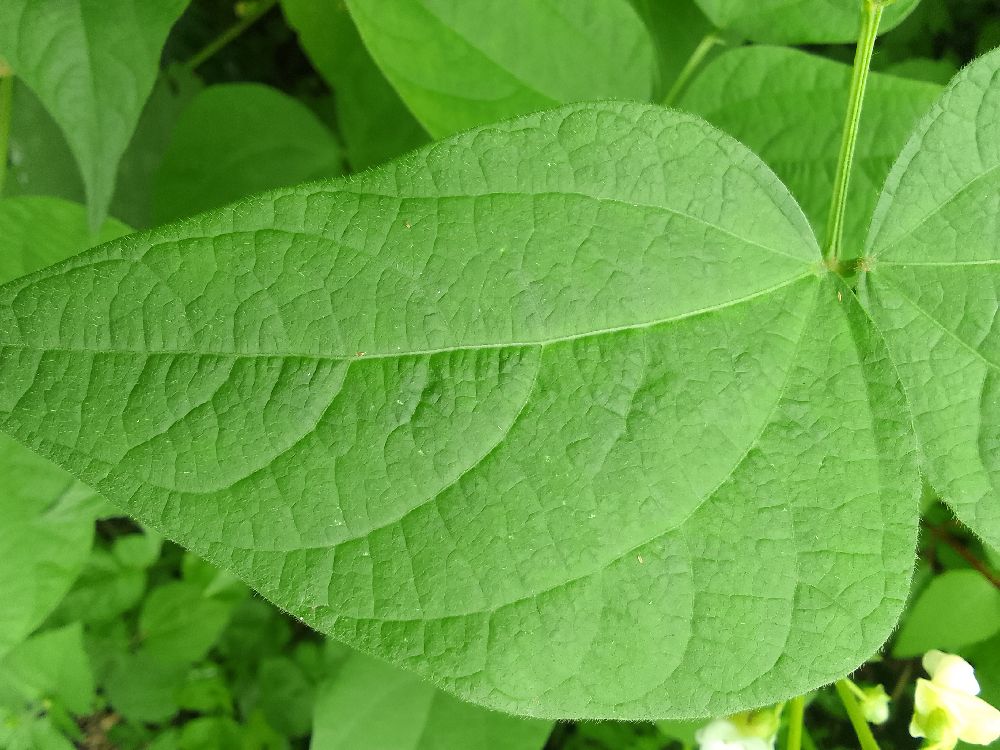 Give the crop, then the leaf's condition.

common bean, healthy
